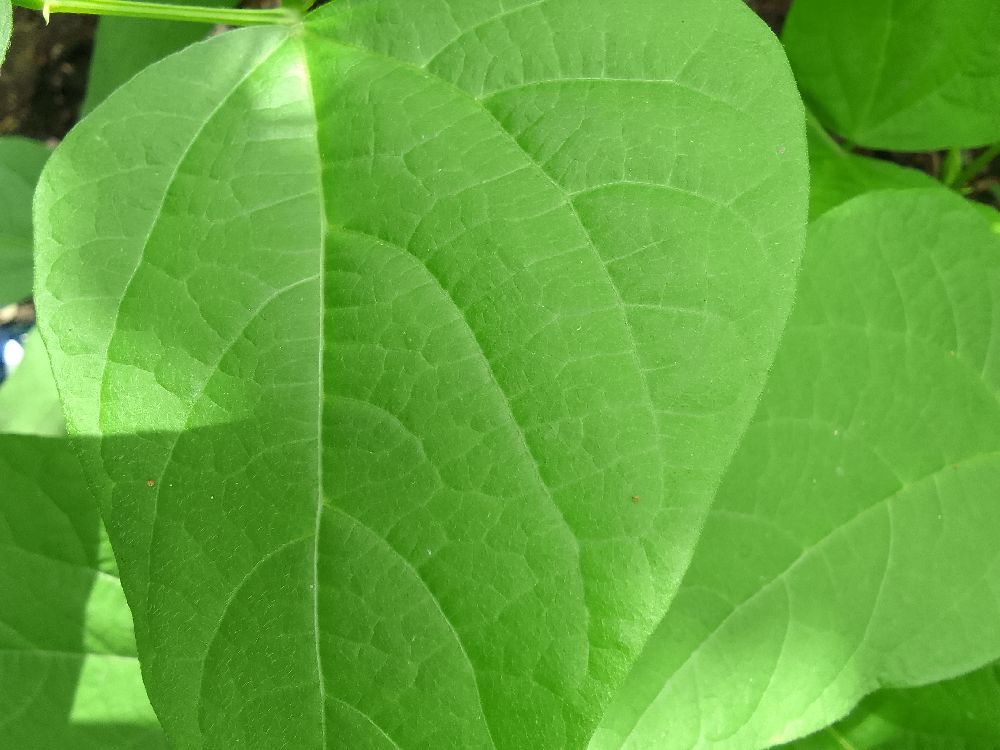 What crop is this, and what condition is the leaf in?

common bean, healthy
